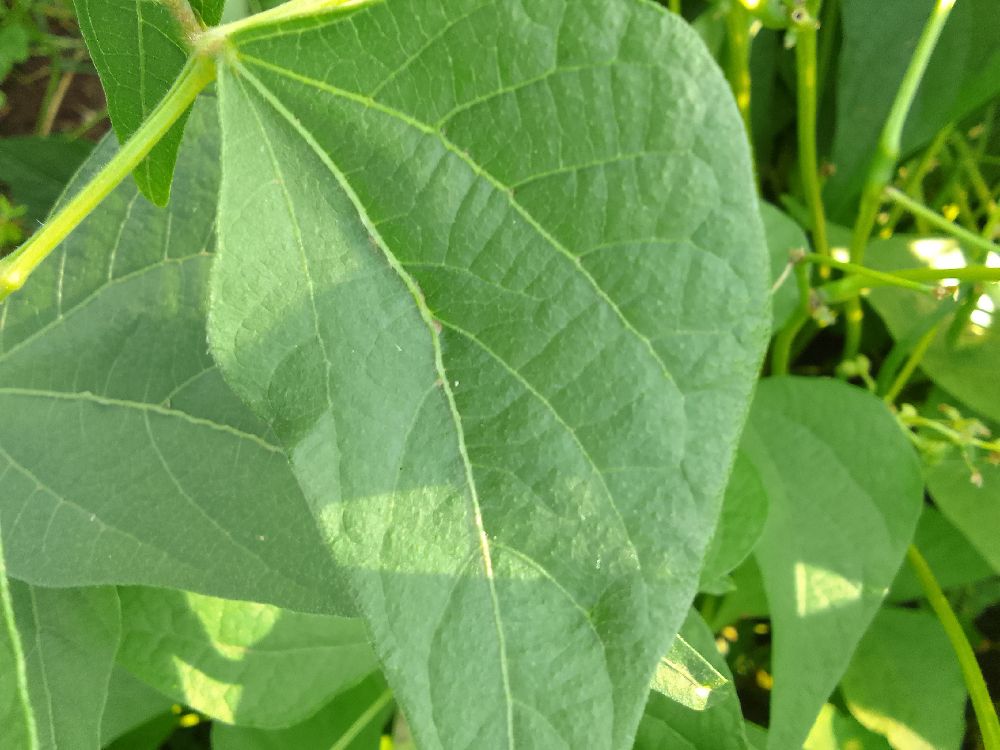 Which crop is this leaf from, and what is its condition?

common bean, healthy
